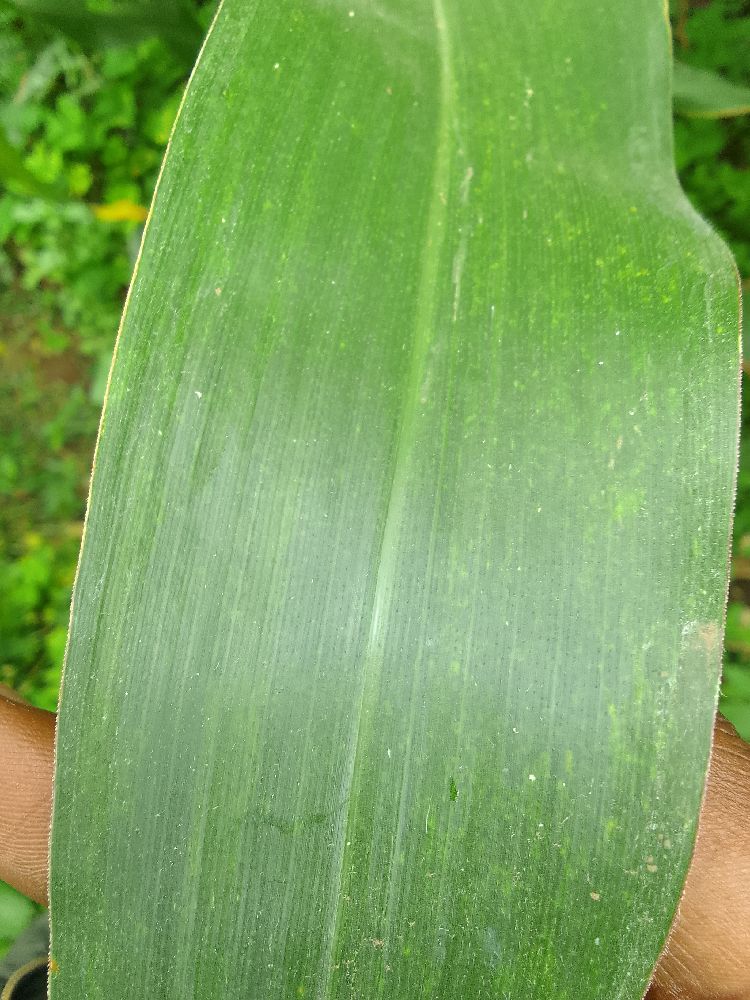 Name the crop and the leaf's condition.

maize, healthy
